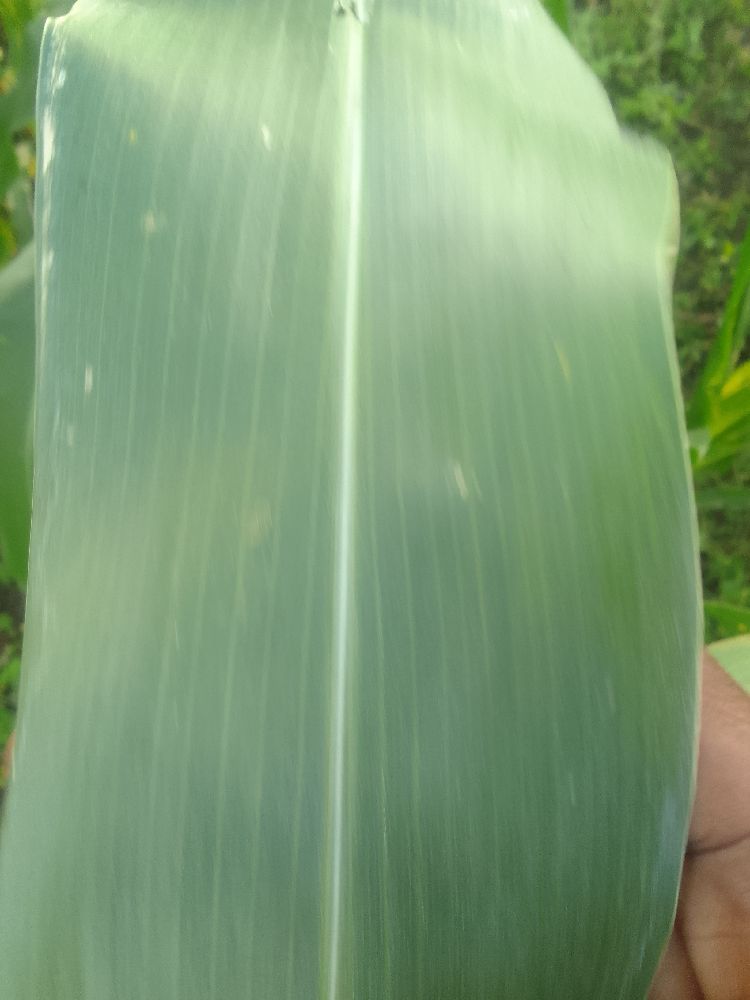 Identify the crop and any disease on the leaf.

maize, healthy
